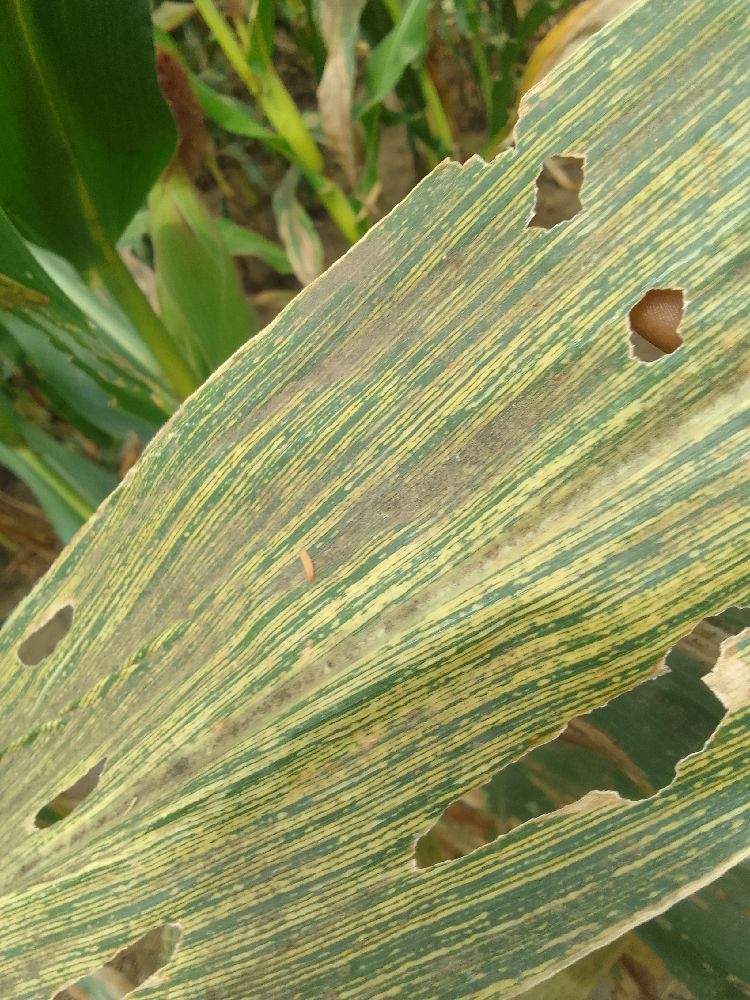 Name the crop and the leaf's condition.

maize, maize streak virus
